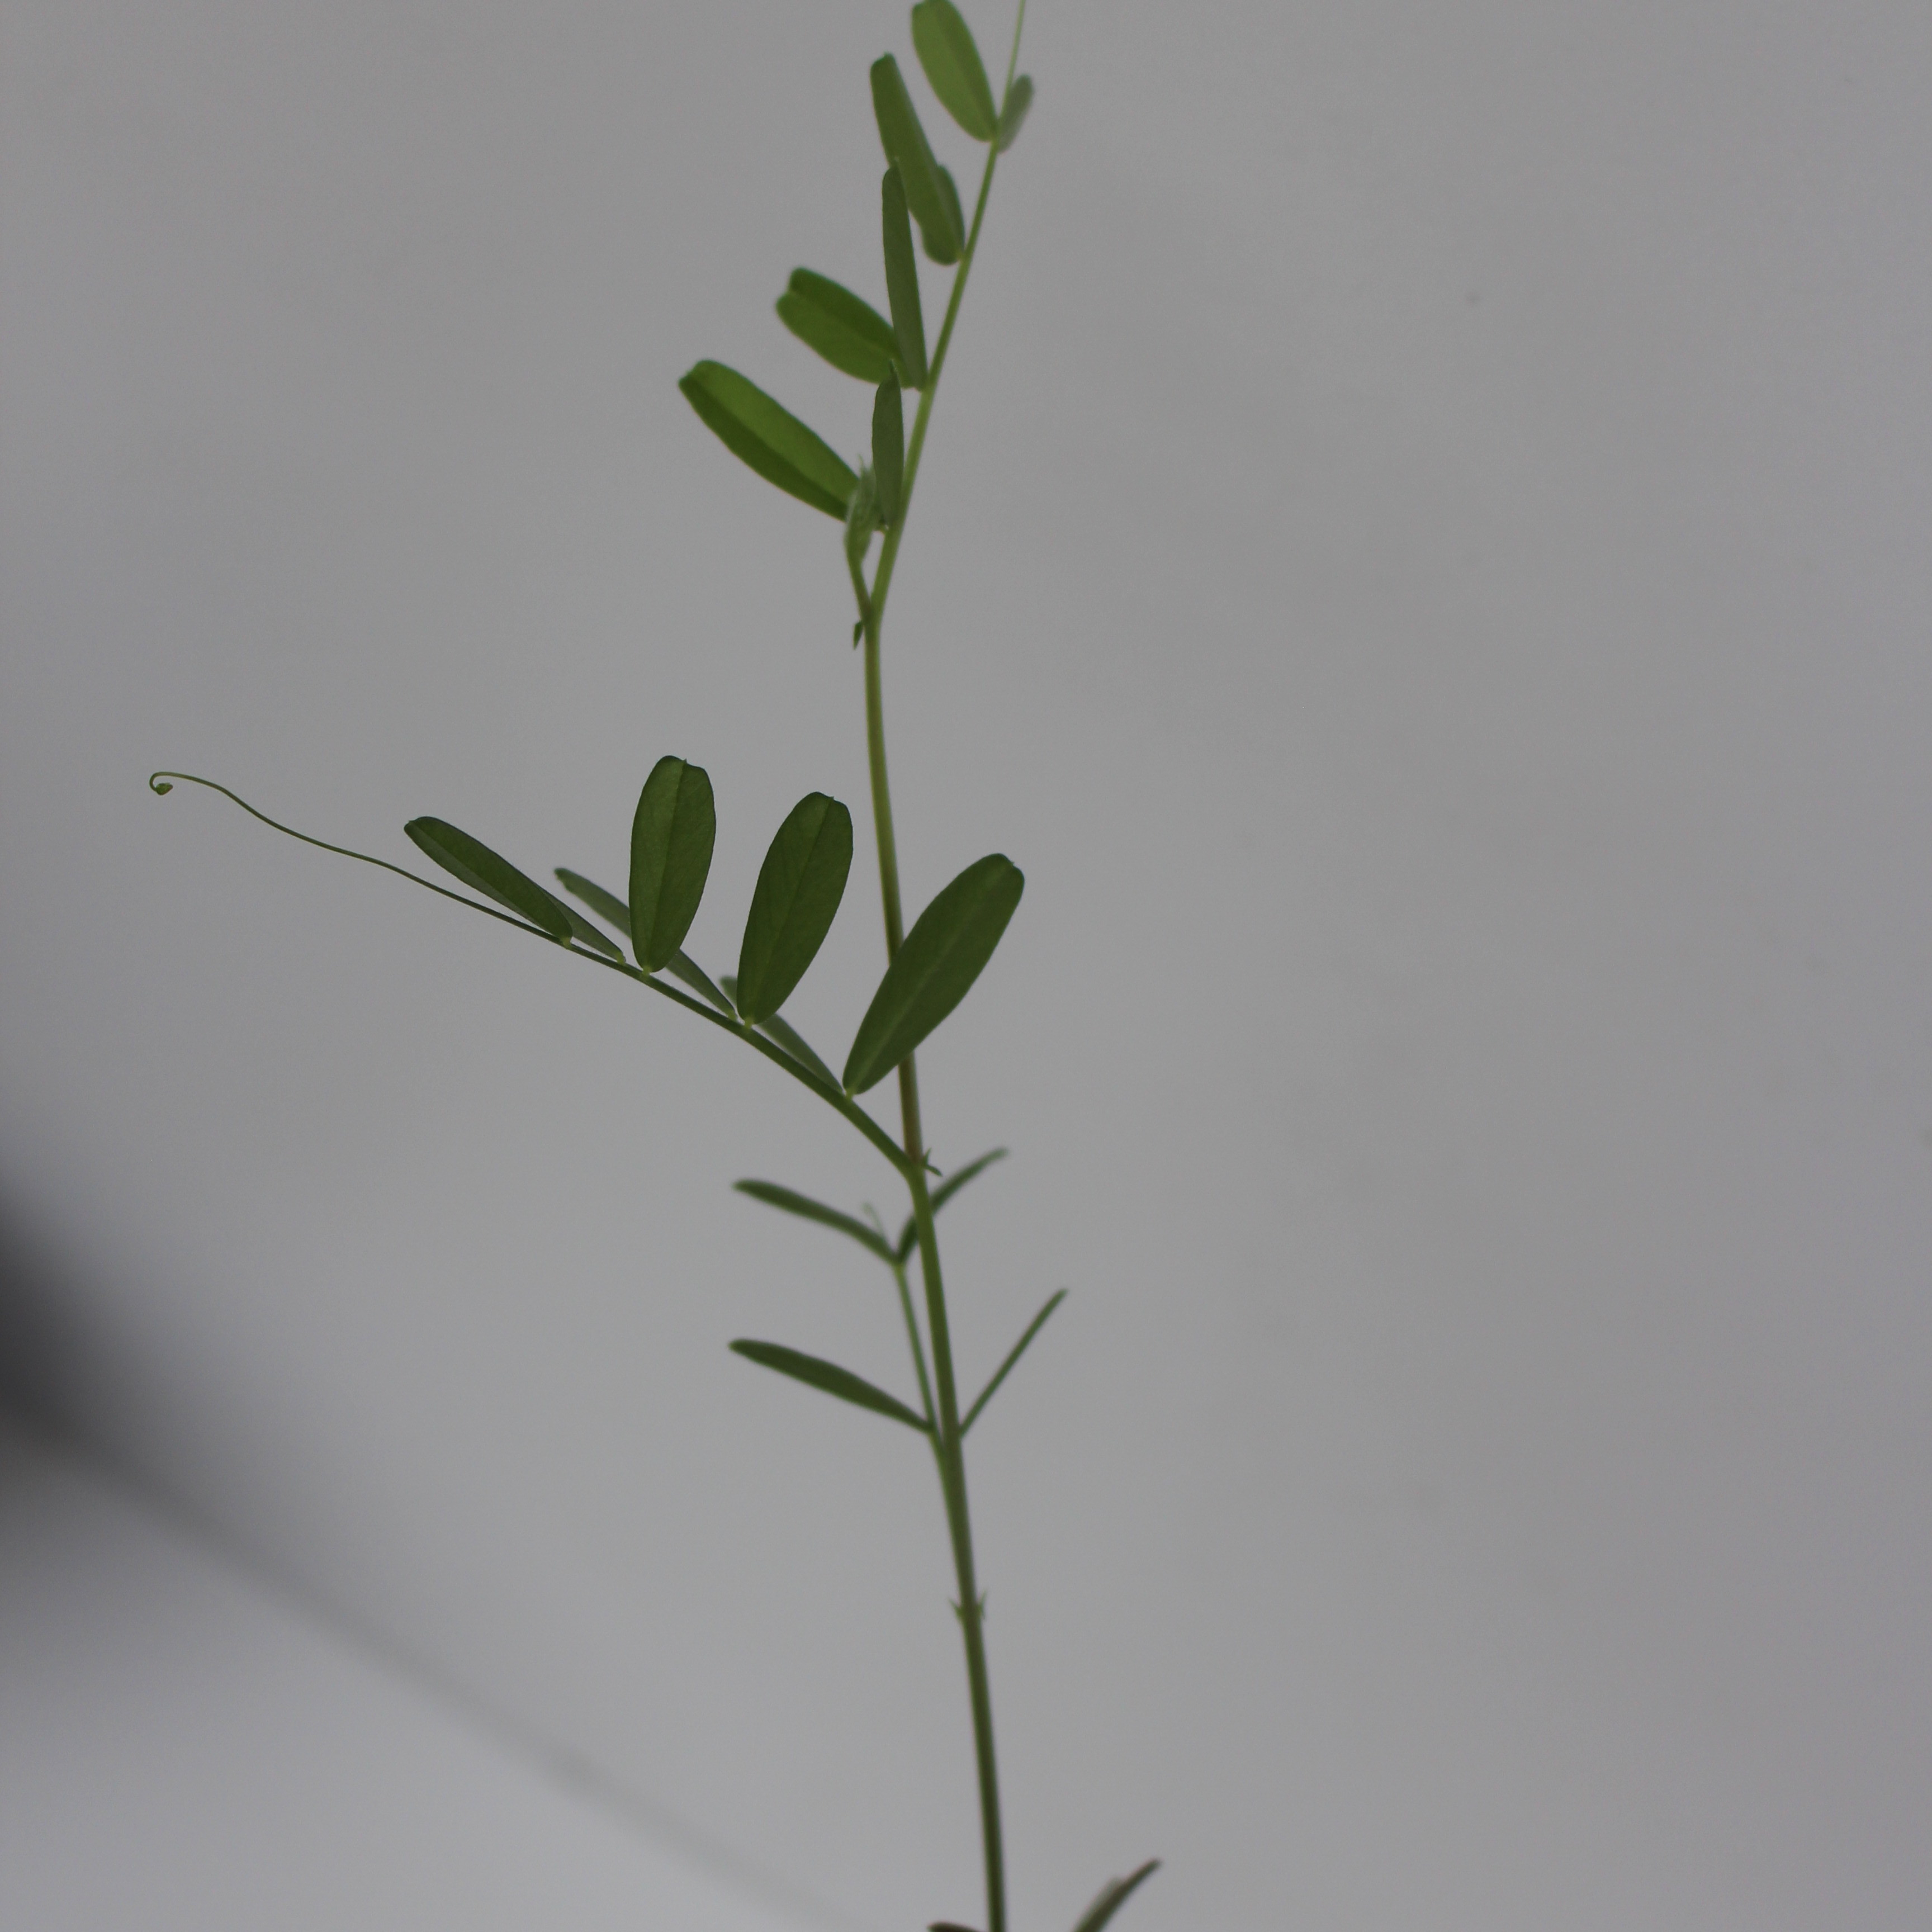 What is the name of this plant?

Vicia sativa
